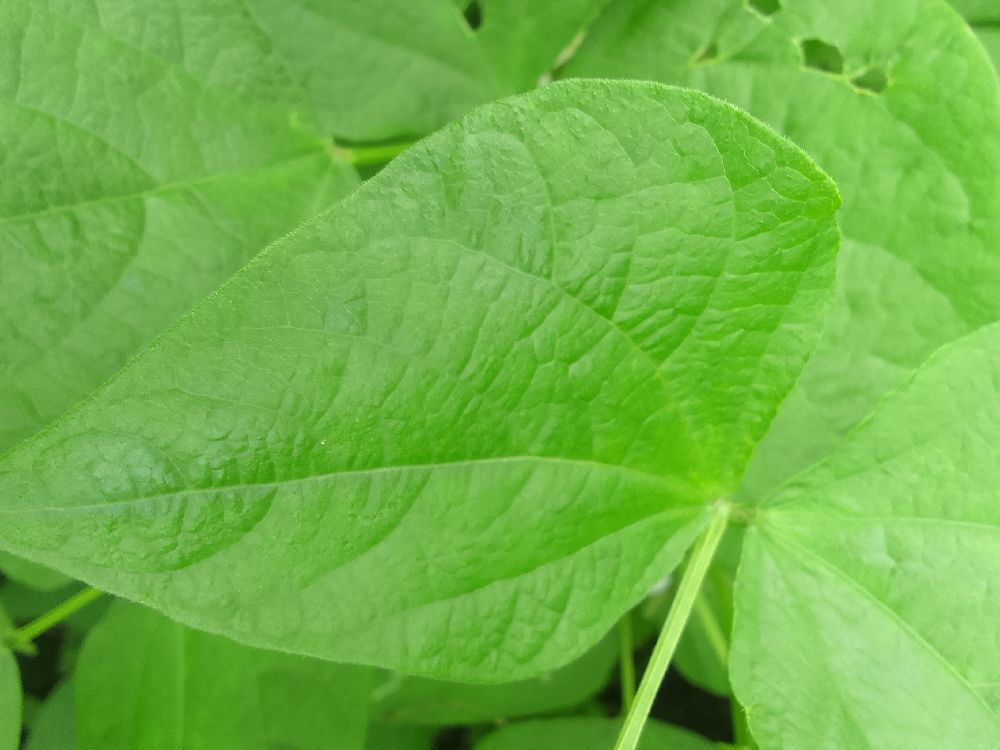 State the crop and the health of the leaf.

common bean, healthy
